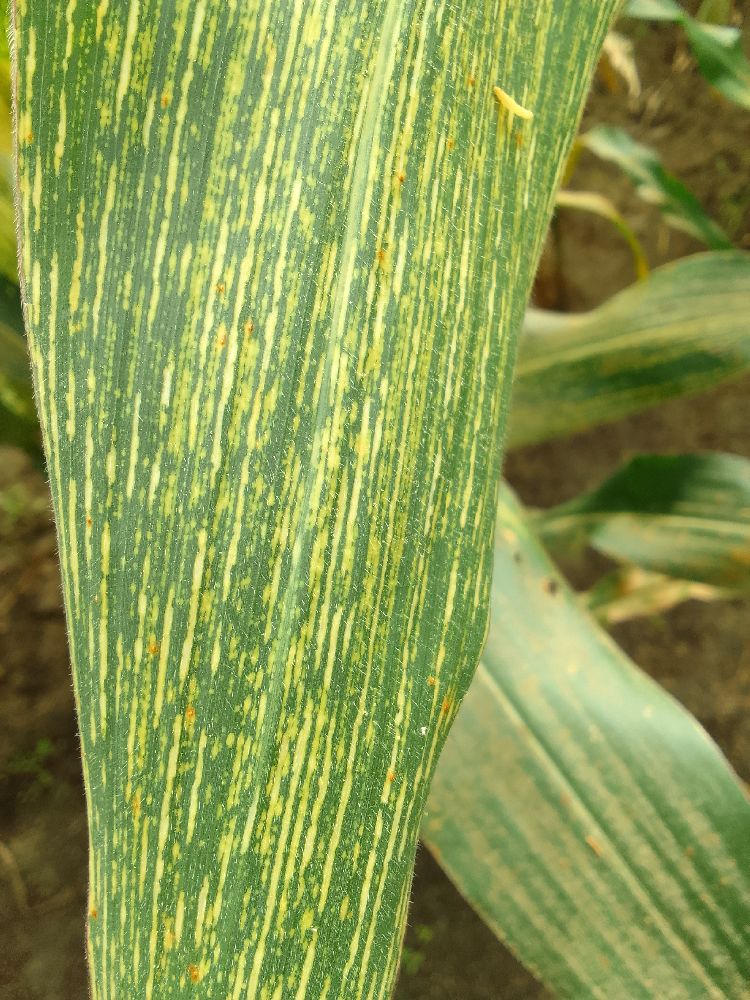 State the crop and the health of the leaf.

maize, maize streak virus
